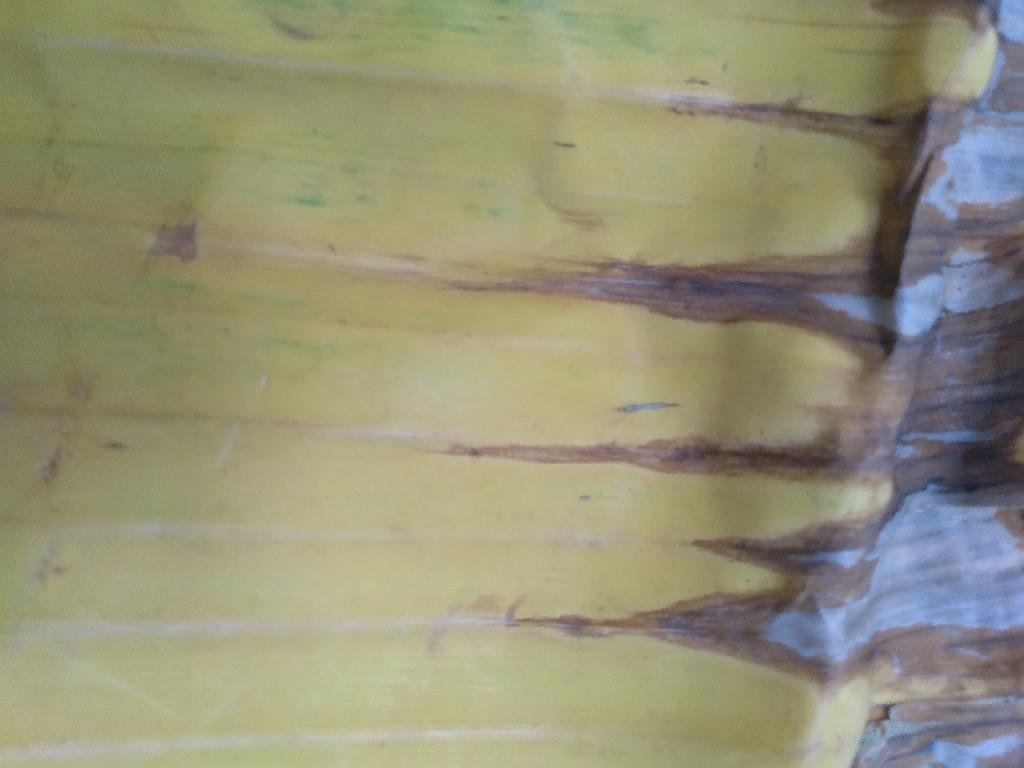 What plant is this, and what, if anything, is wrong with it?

banana, fusarium wilt race 1
